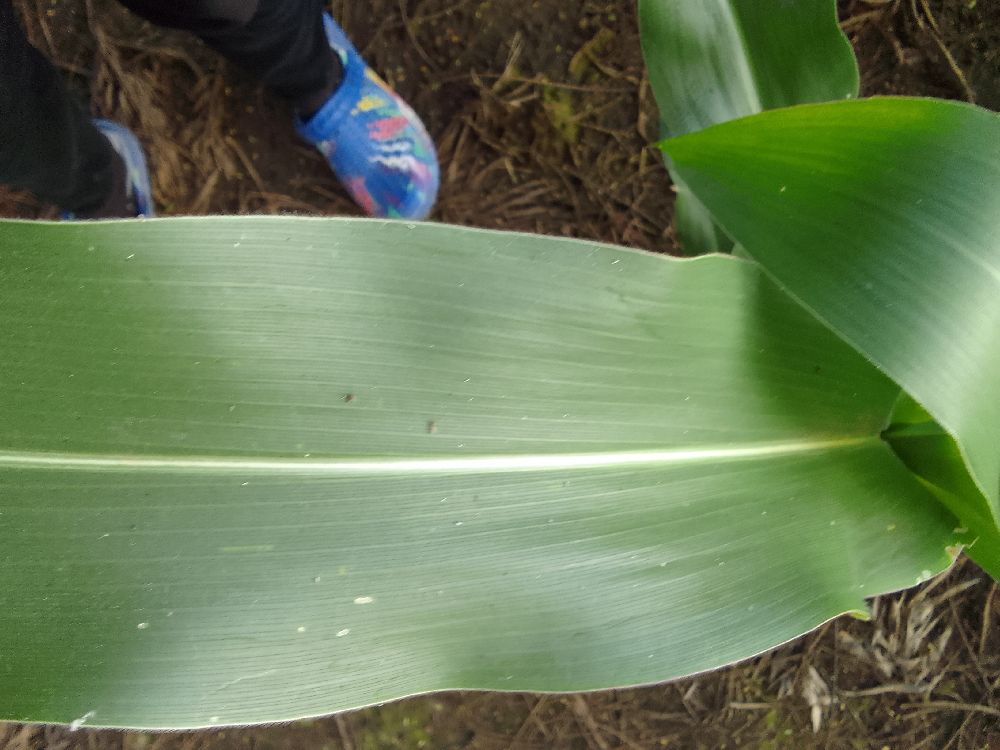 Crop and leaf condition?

maize, healthy
